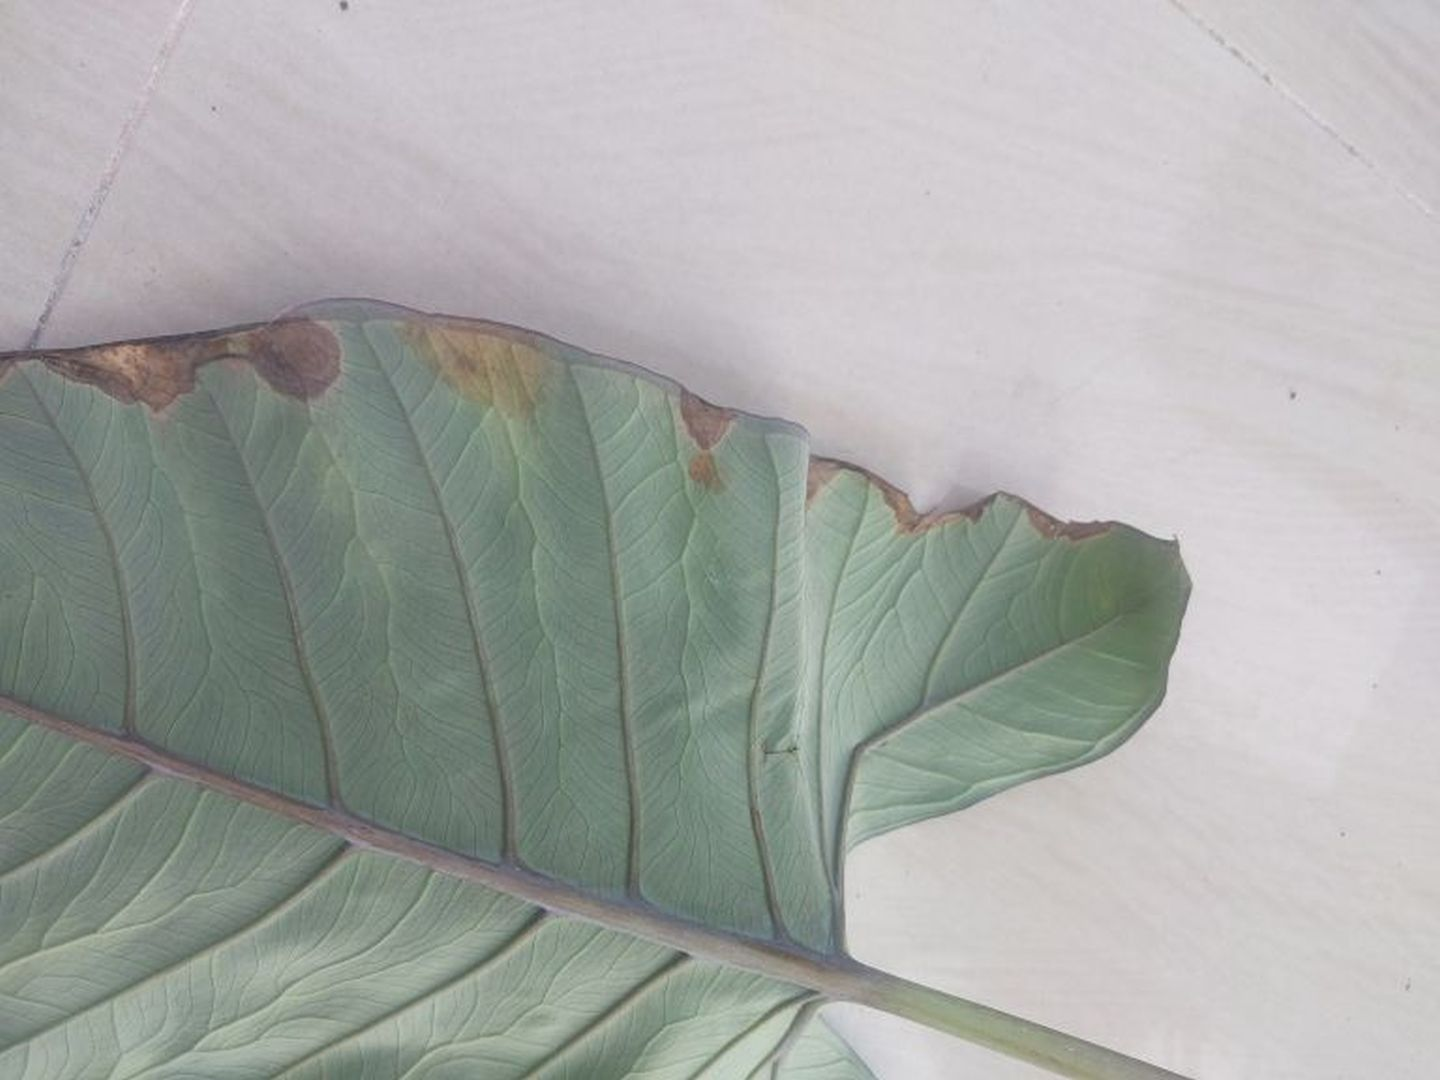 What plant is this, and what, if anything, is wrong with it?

taro, leaf blight
